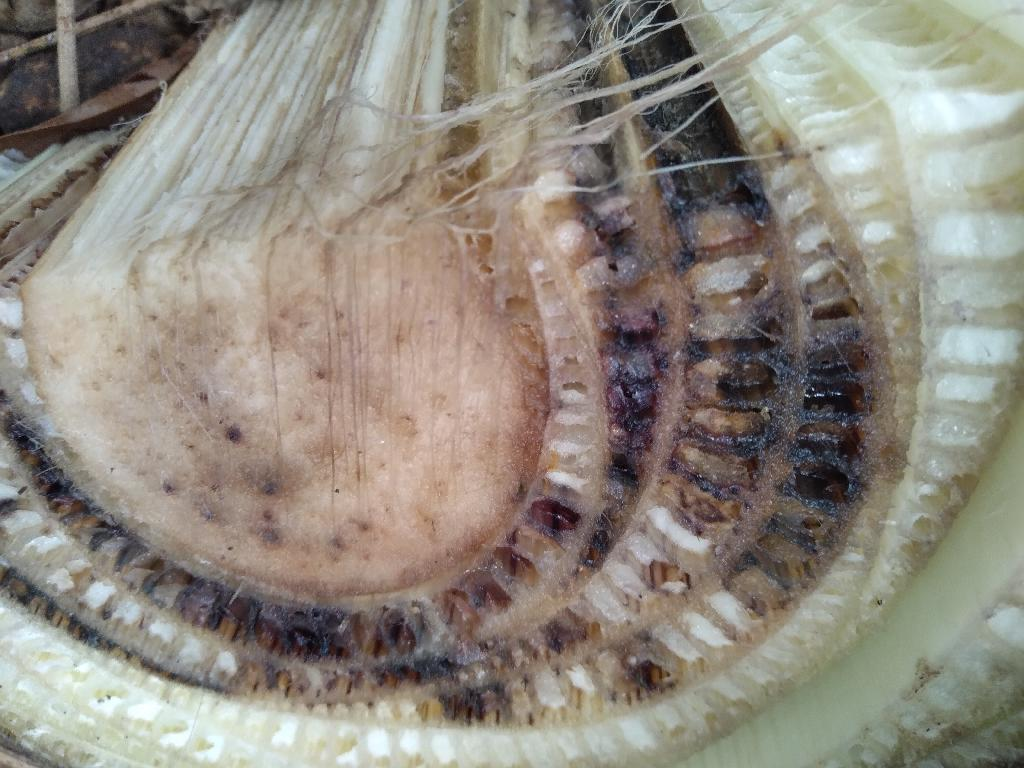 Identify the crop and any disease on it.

banana, fusarium wilt race 1
